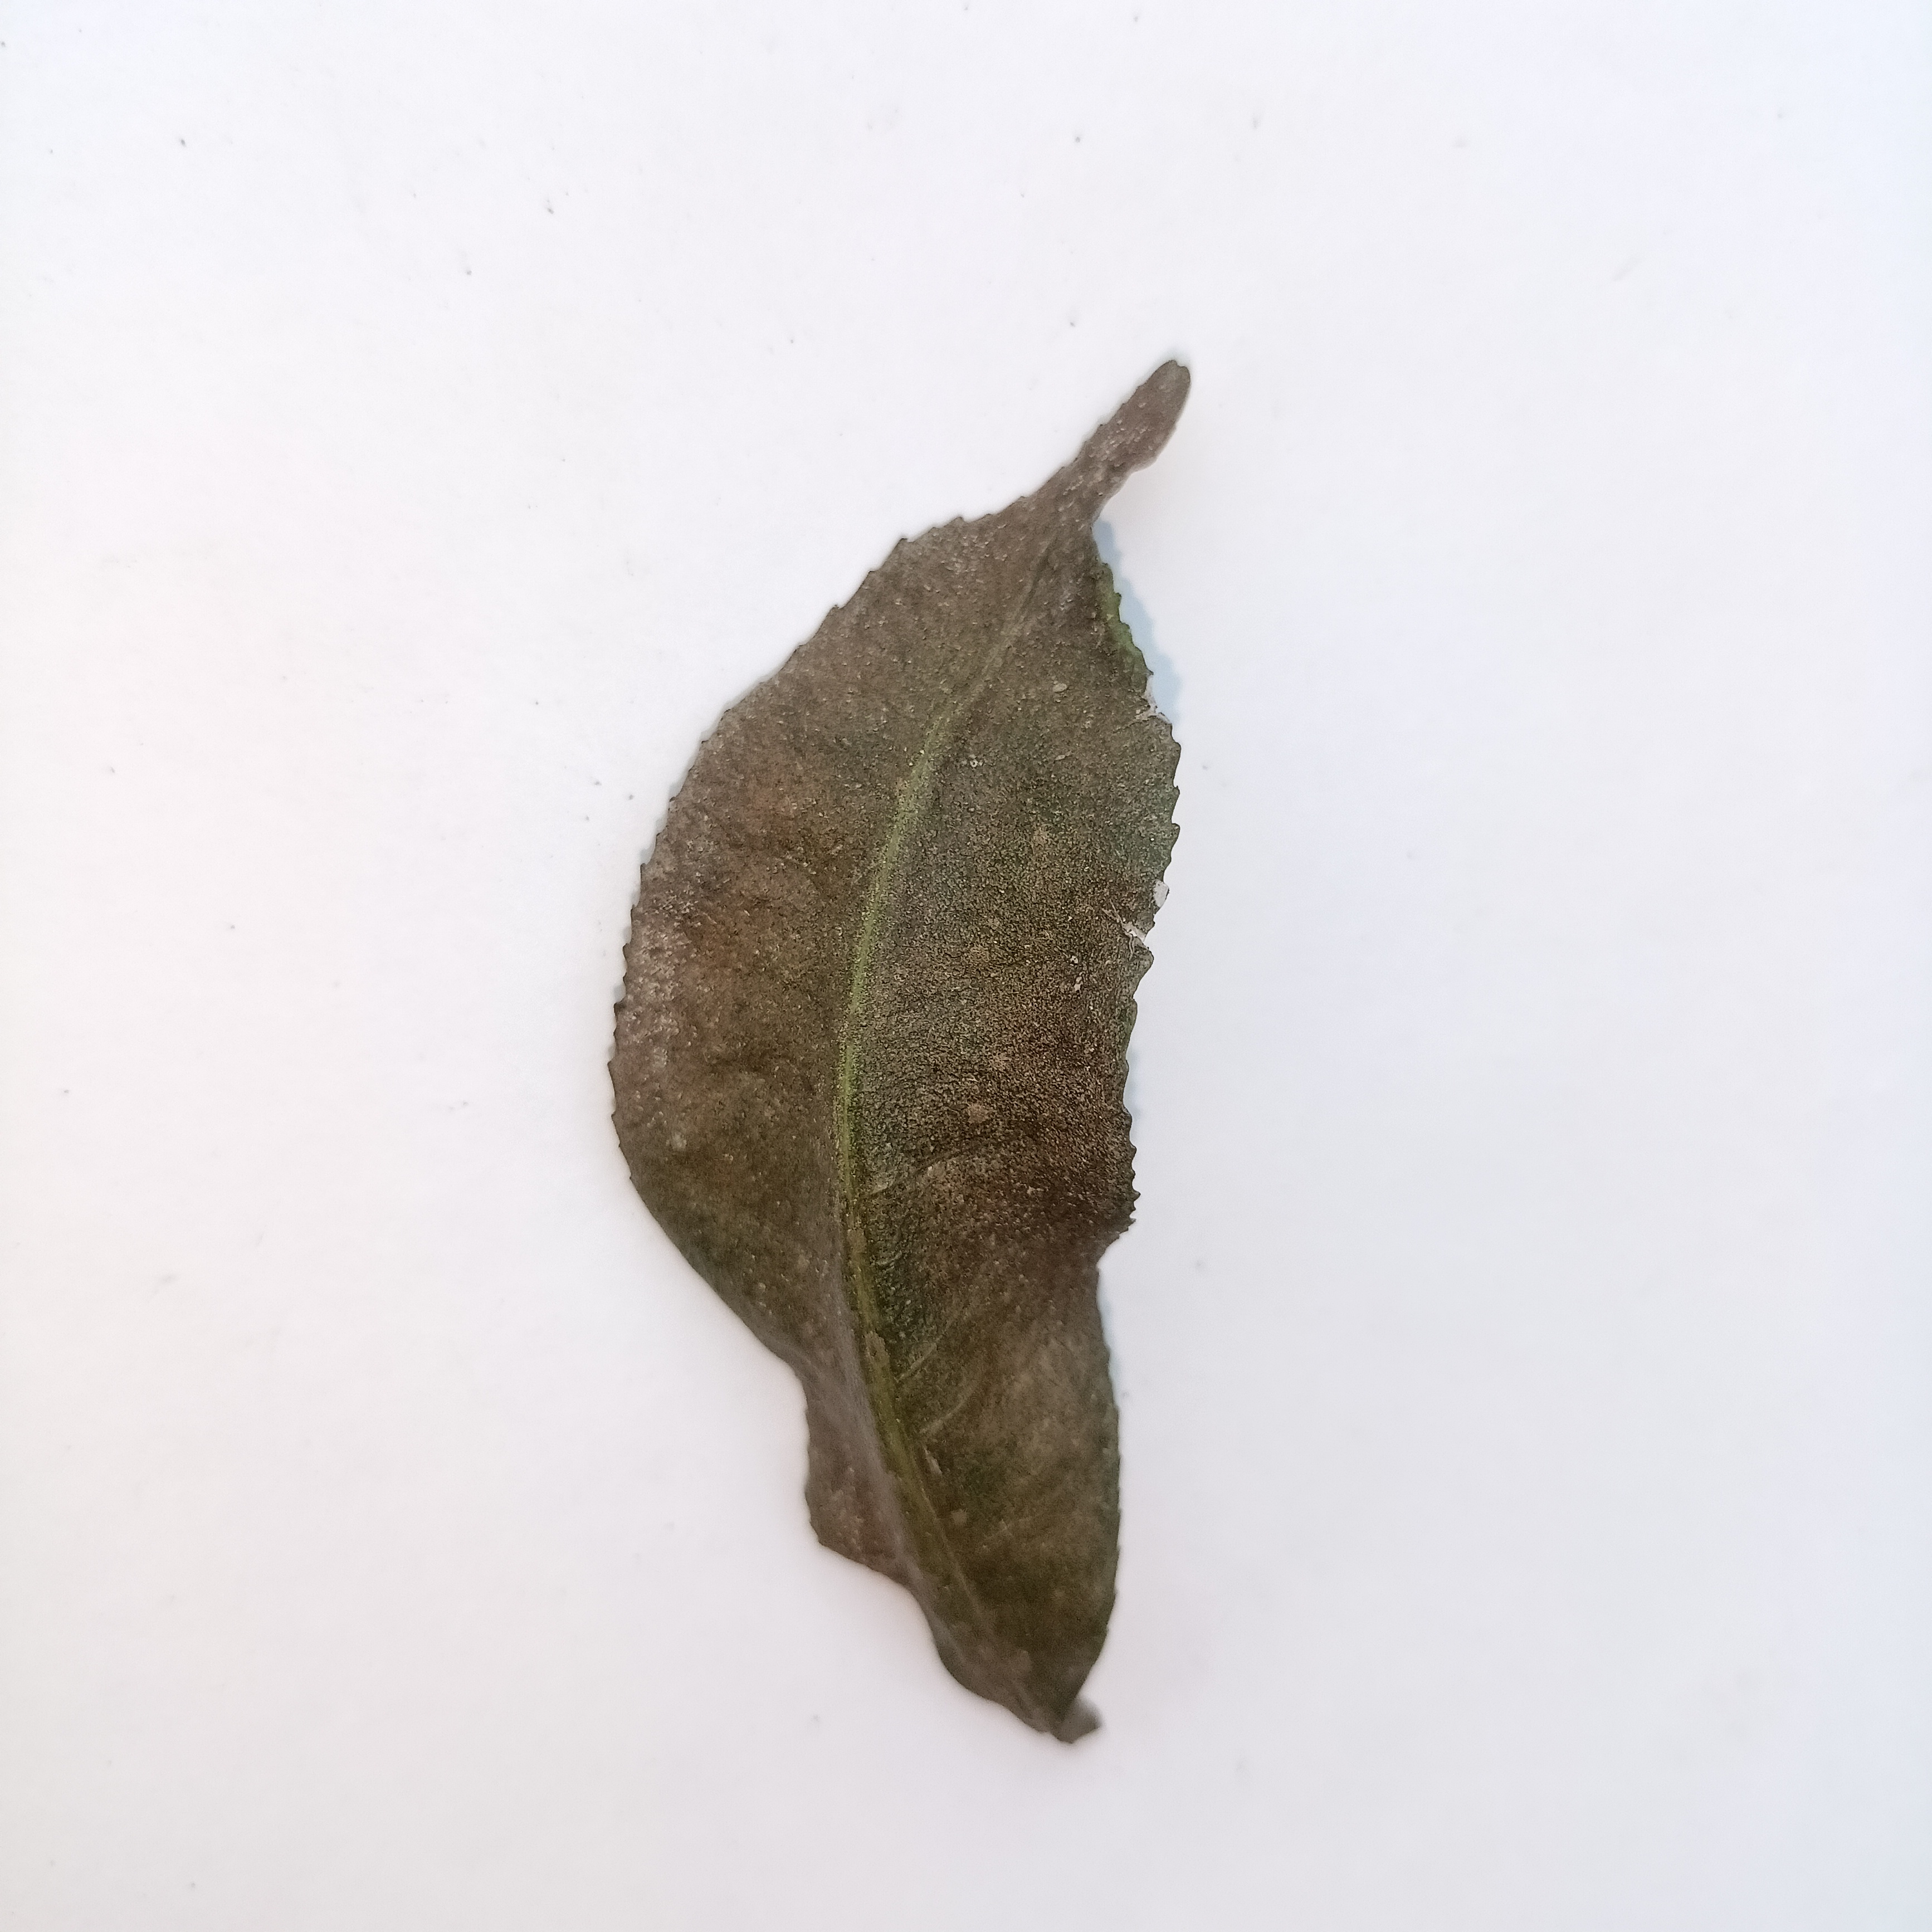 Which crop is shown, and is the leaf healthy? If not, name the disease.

tea, red rust
